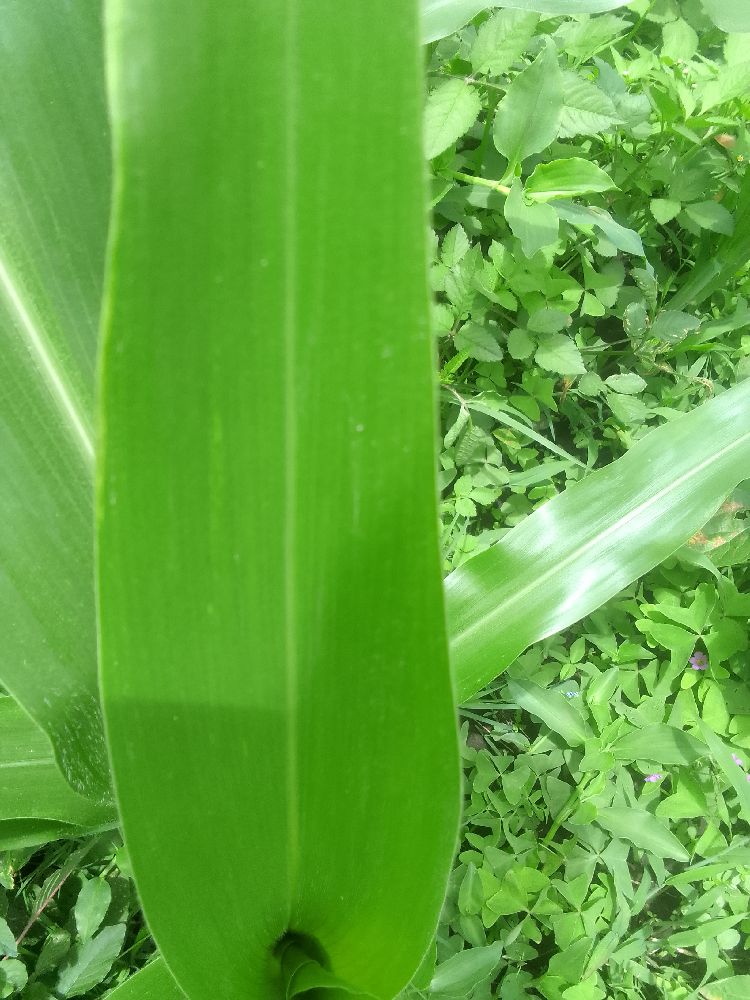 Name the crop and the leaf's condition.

maize, healthy
